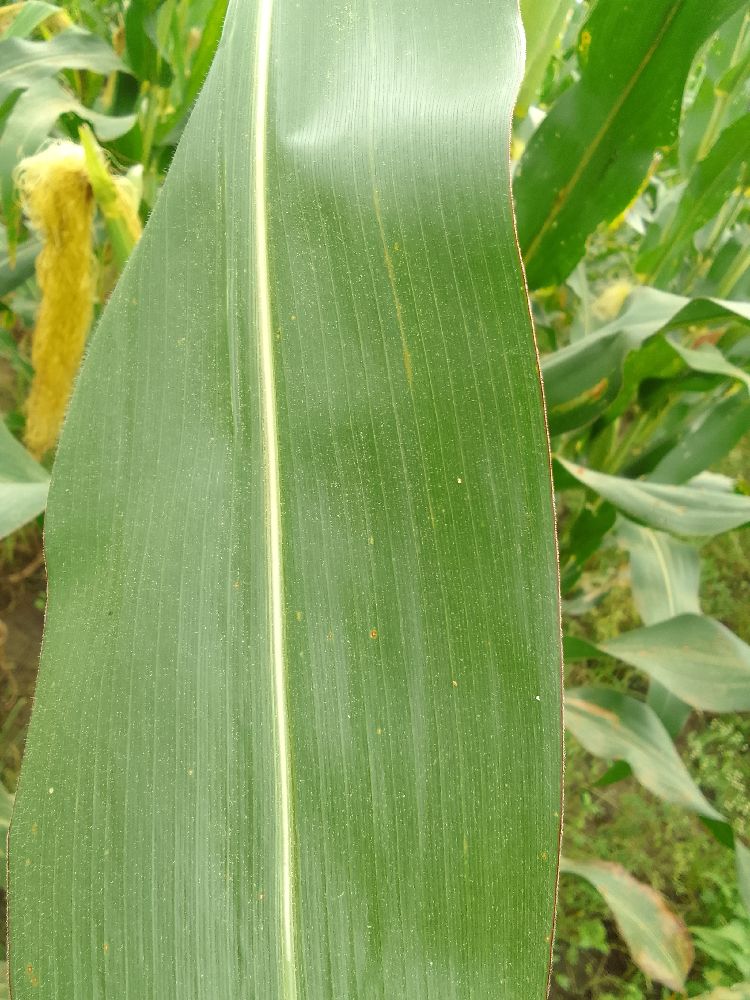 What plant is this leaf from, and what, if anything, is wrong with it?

maize, healthy
